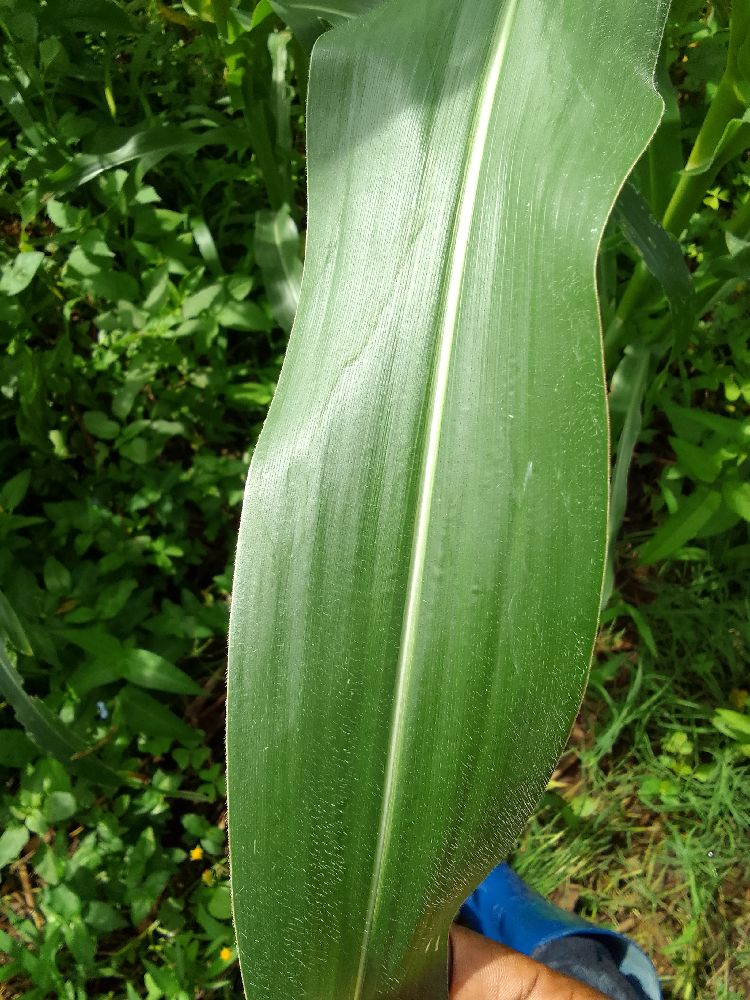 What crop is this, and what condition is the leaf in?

maize, healthy
